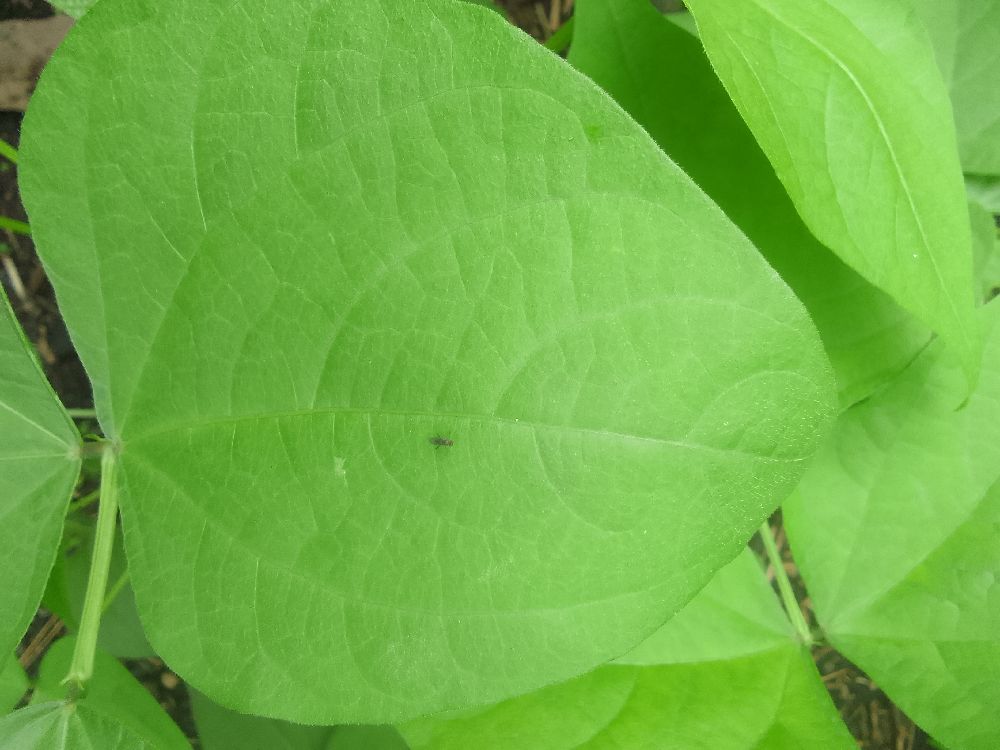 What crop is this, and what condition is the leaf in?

common bean, healthy
